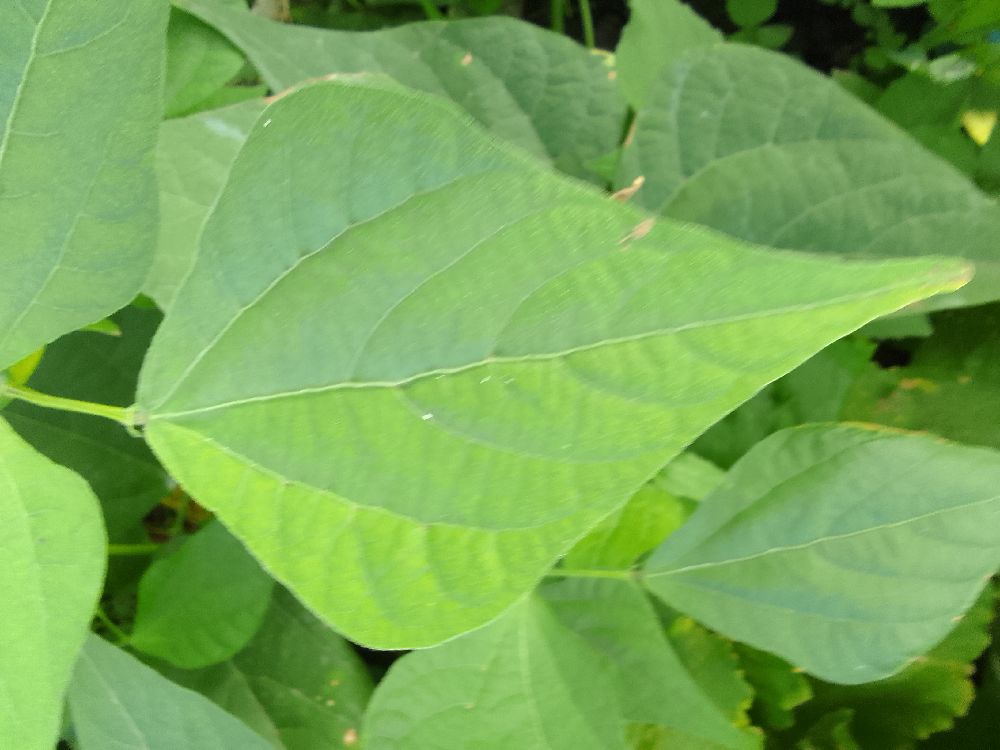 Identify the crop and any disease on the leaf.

common bean, healthy
